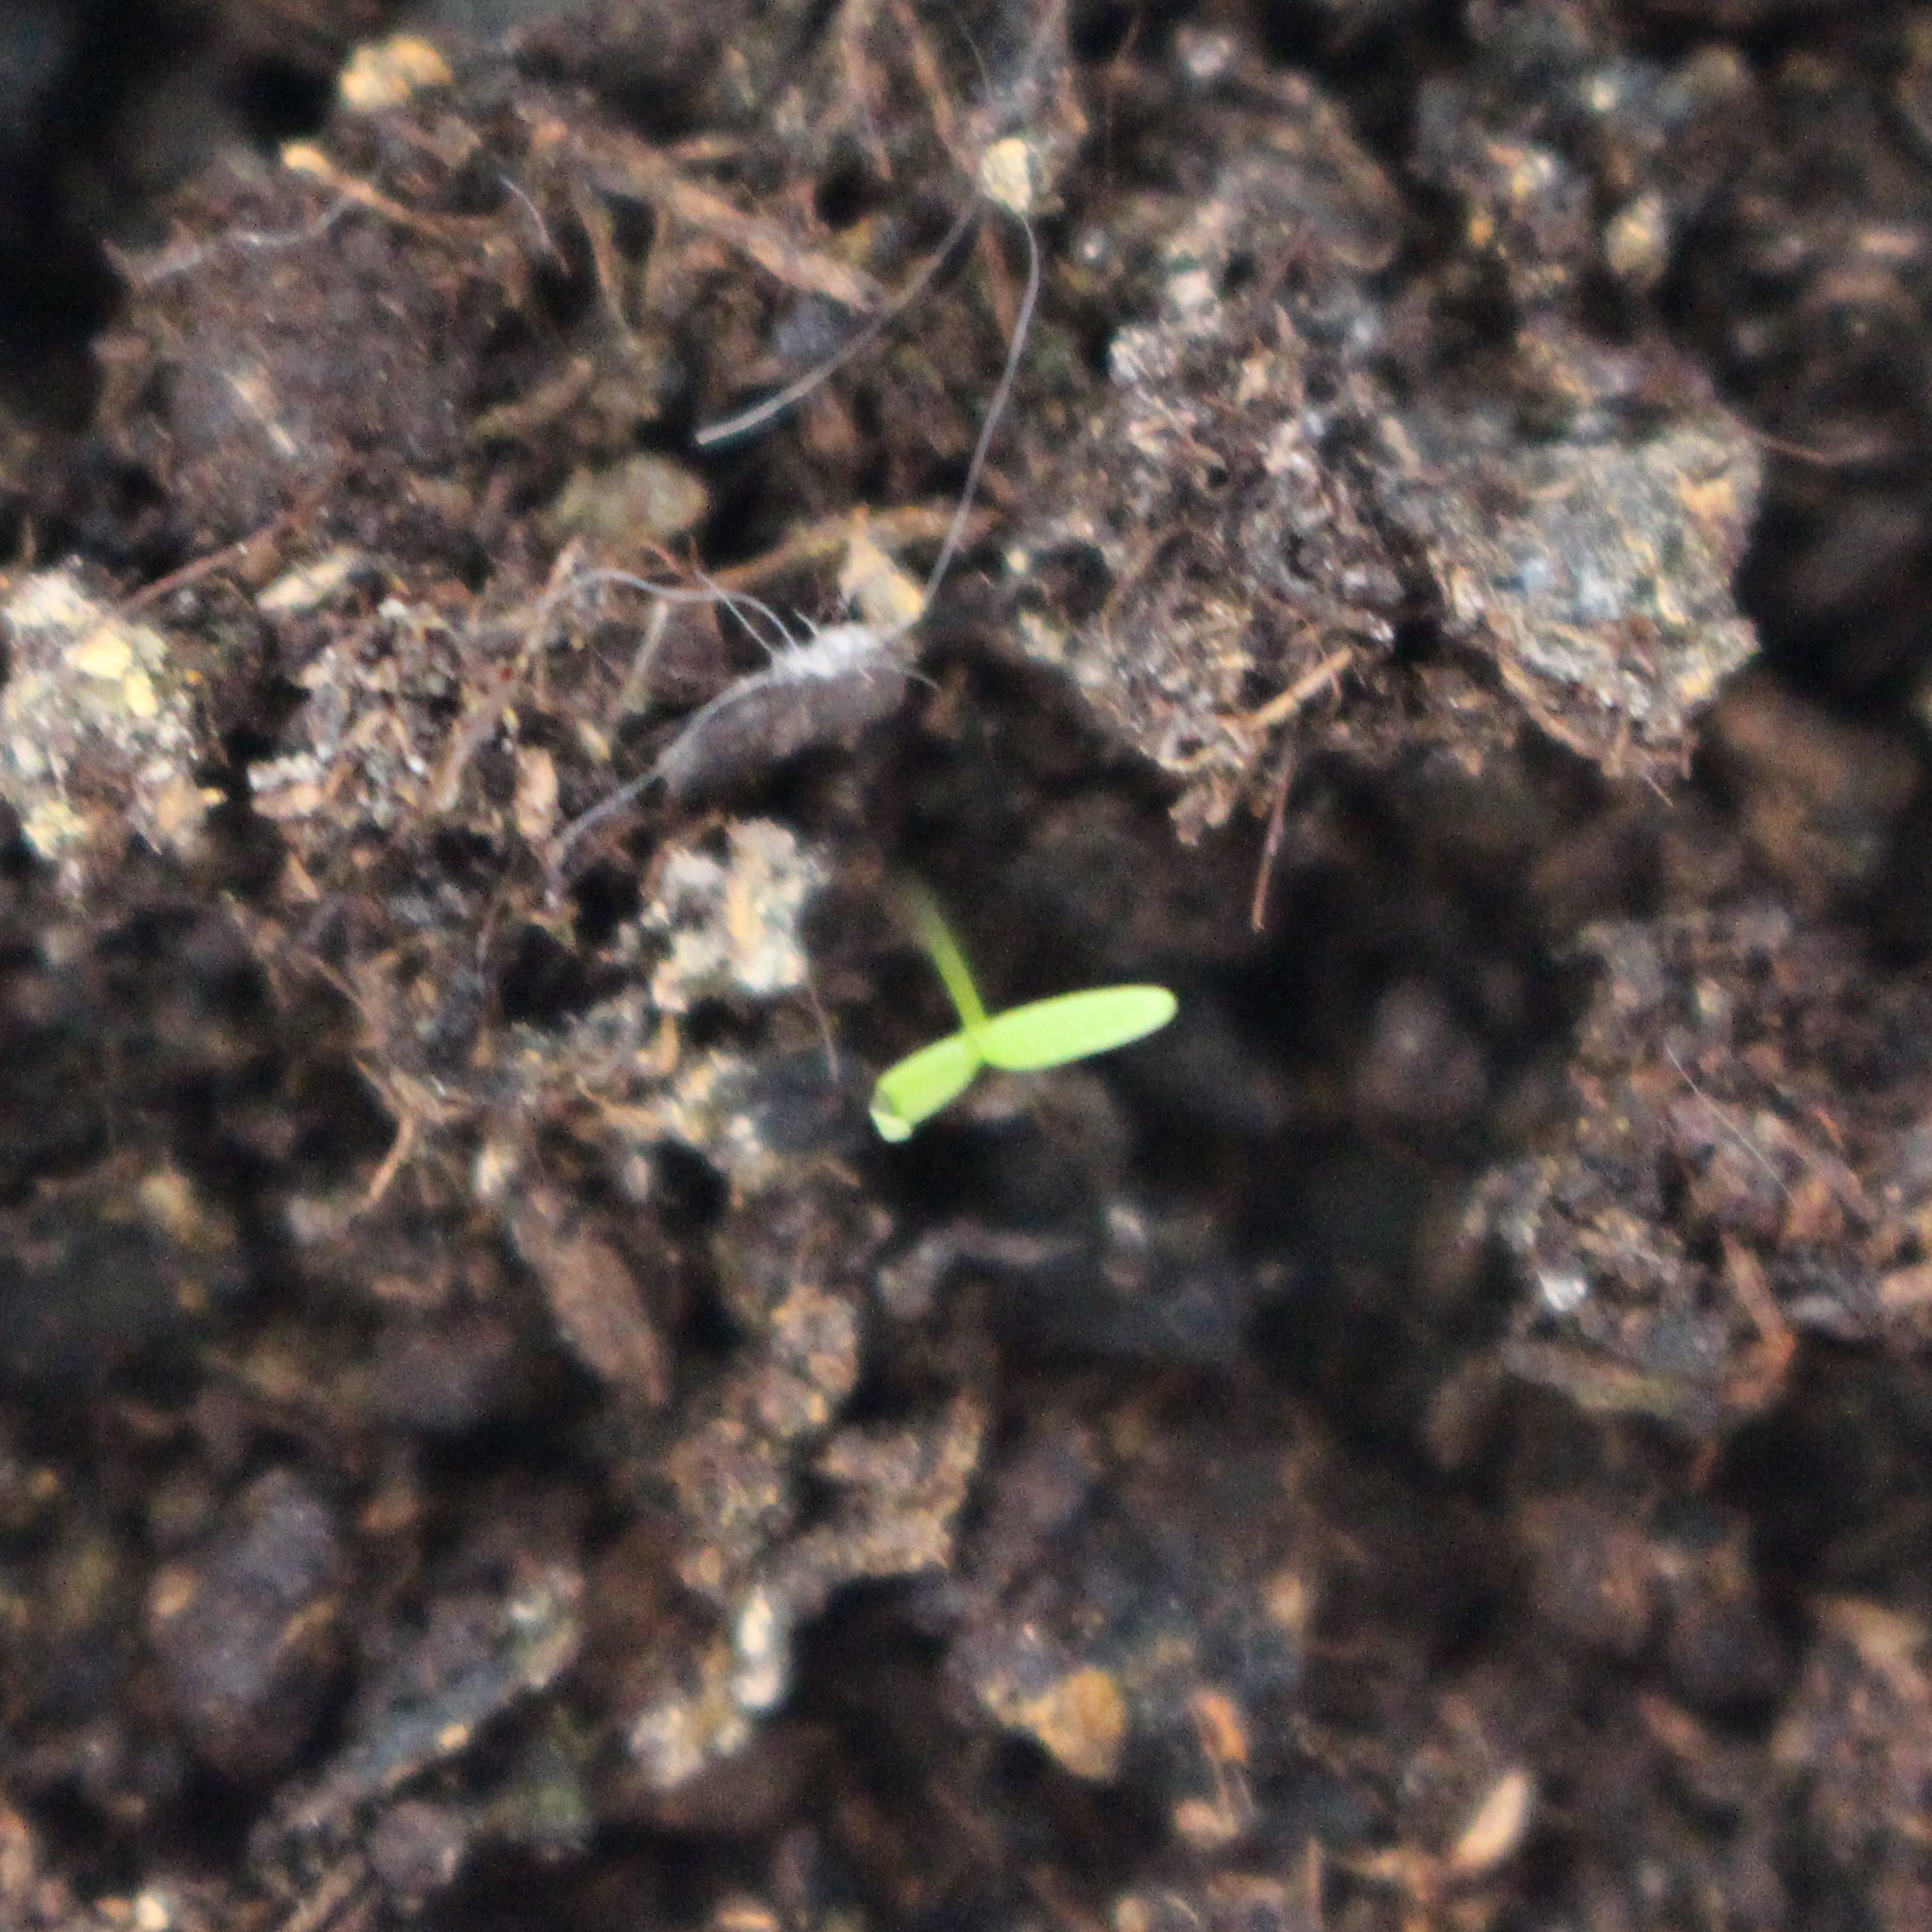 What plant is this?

Papaver rhoeas
